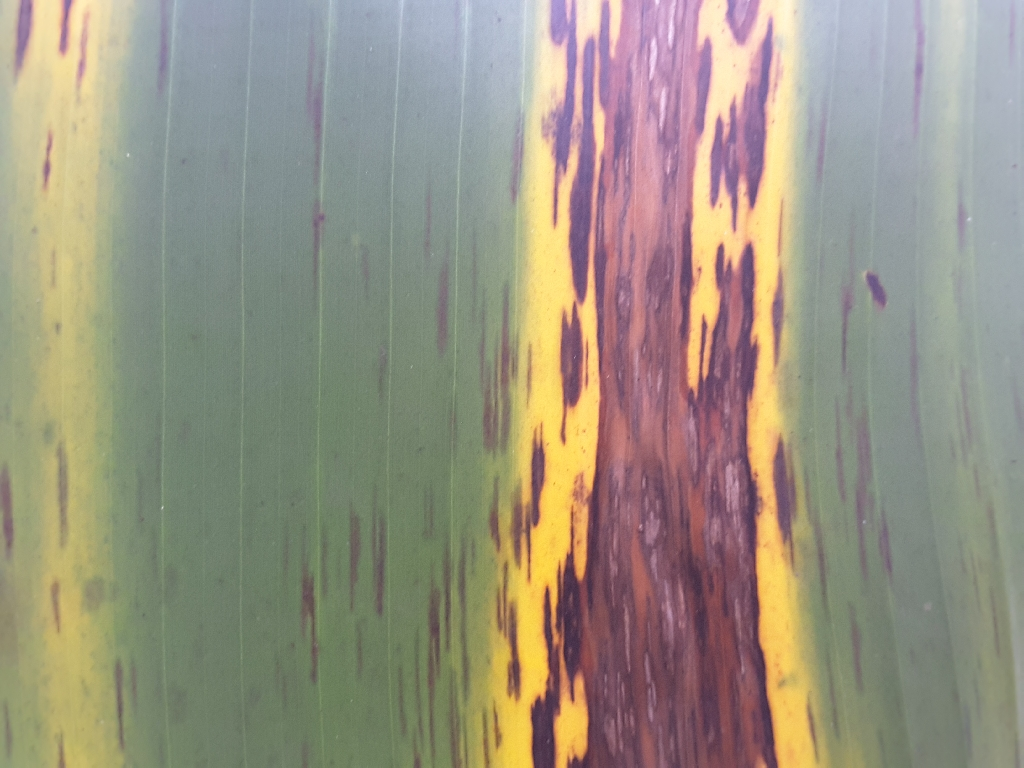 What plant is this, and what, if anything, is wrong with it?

banana, black sigatoka
